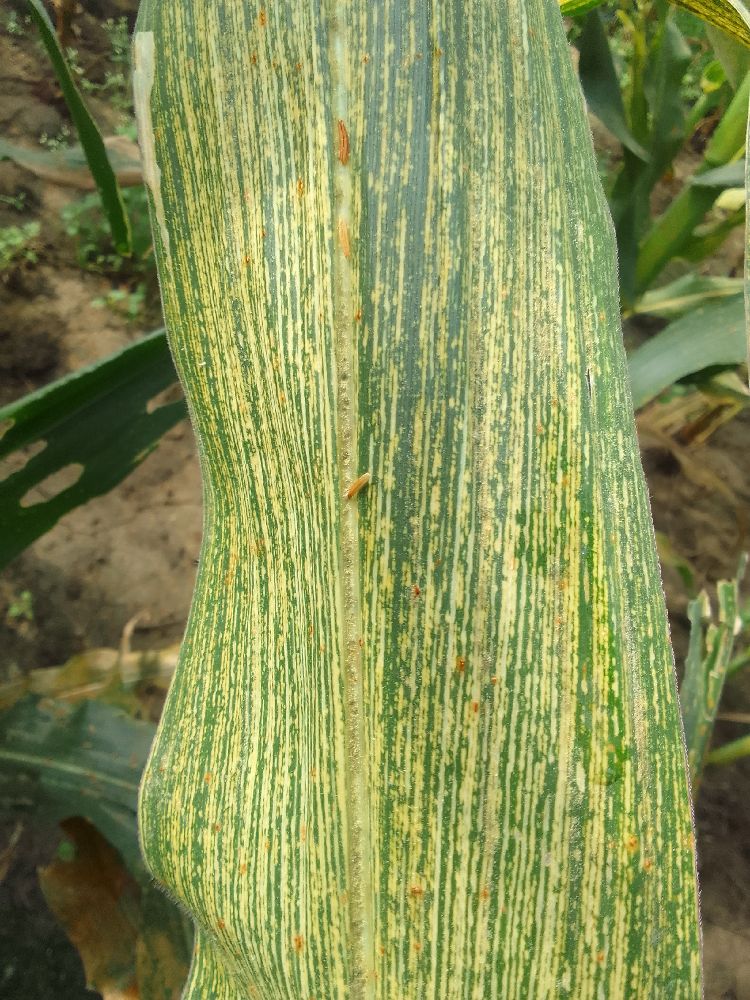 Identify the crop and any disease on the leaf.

maize, maize streak virus
